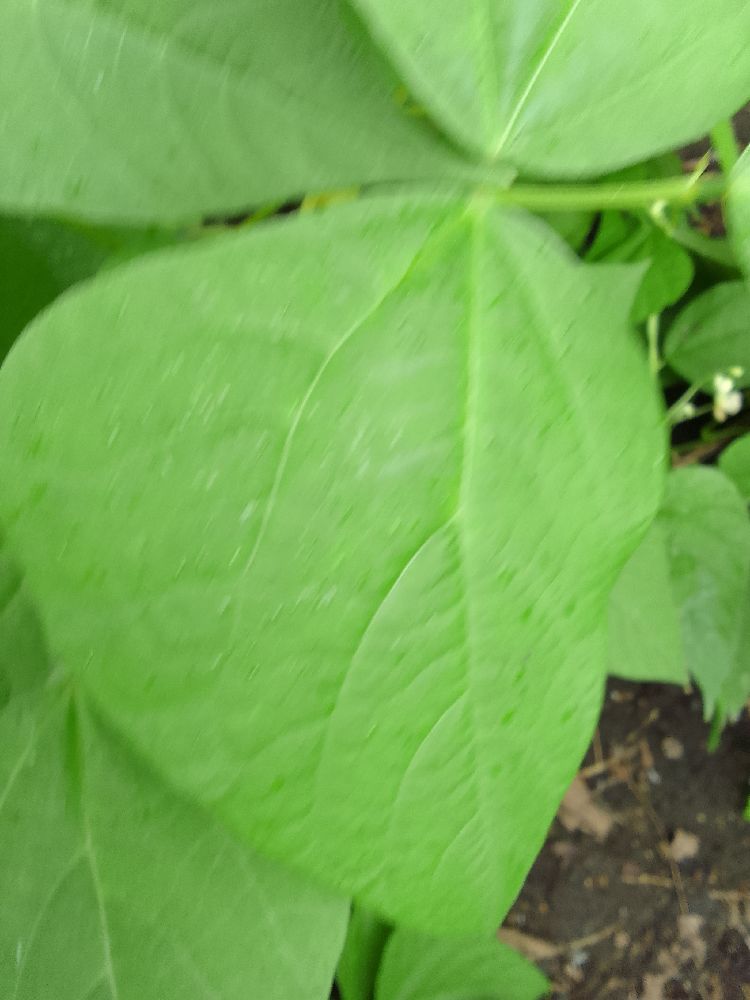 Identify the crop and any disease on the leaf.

common bean, healthy
